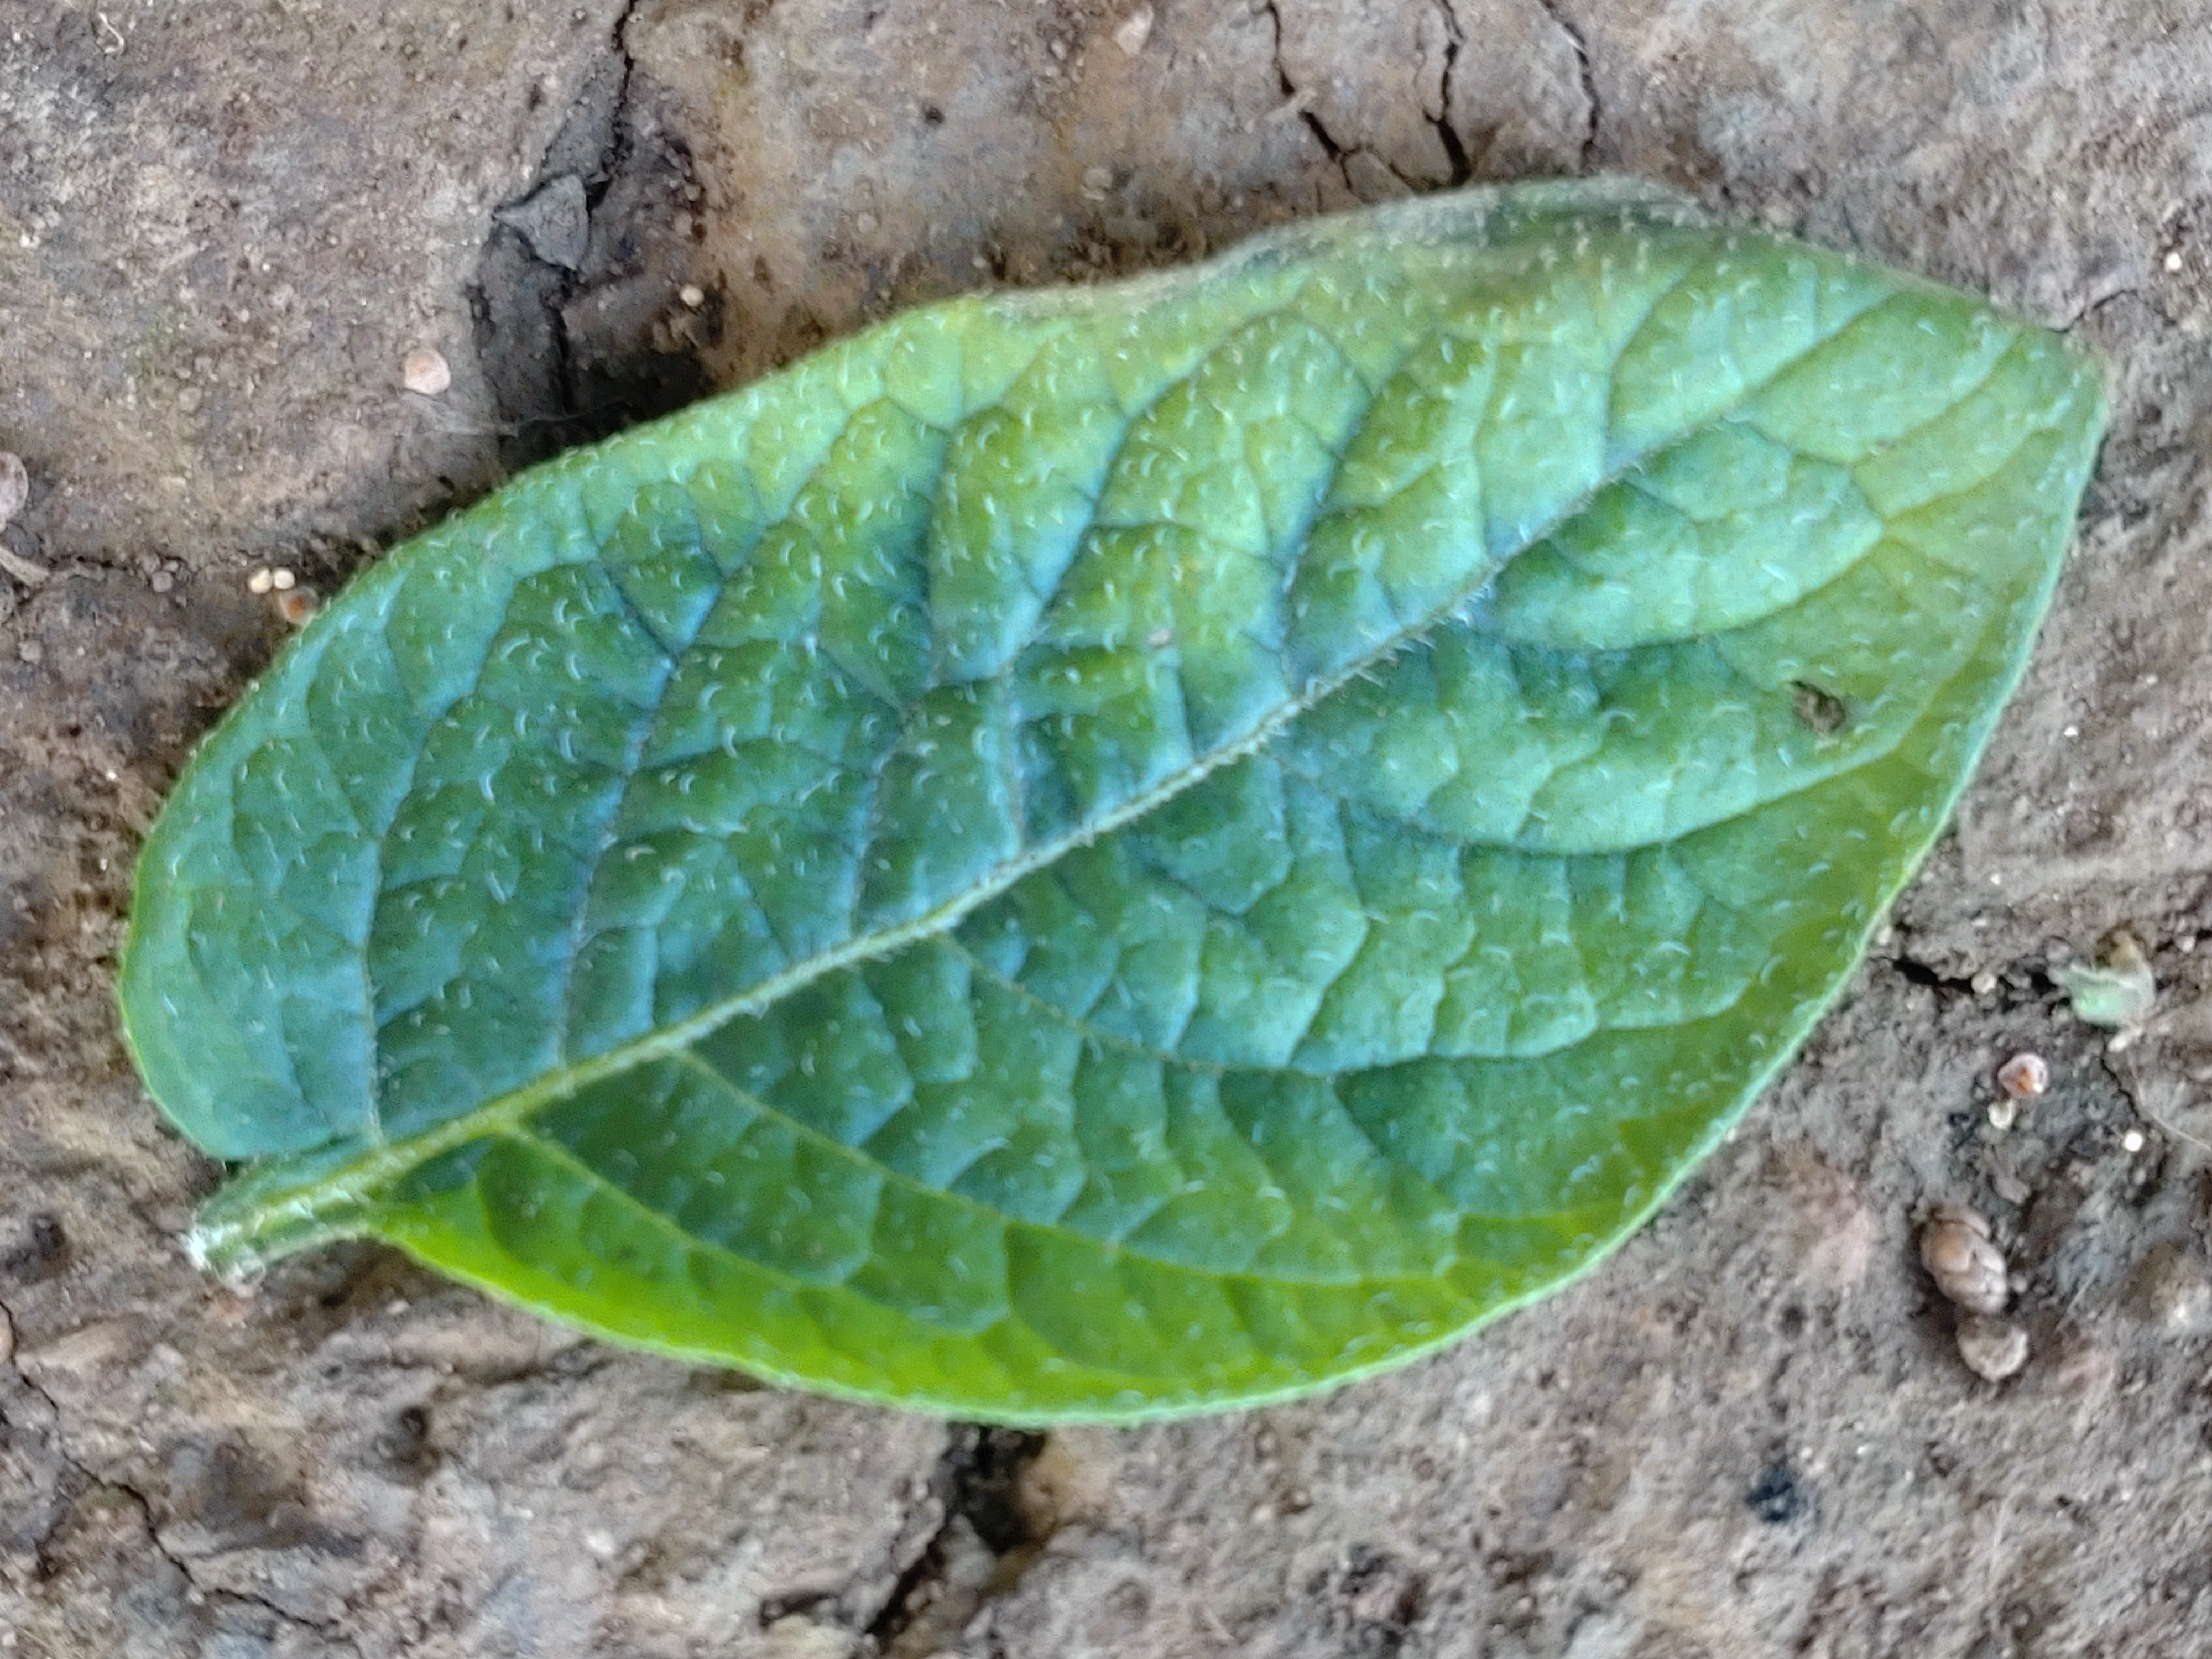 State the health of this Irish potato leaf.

early blight
